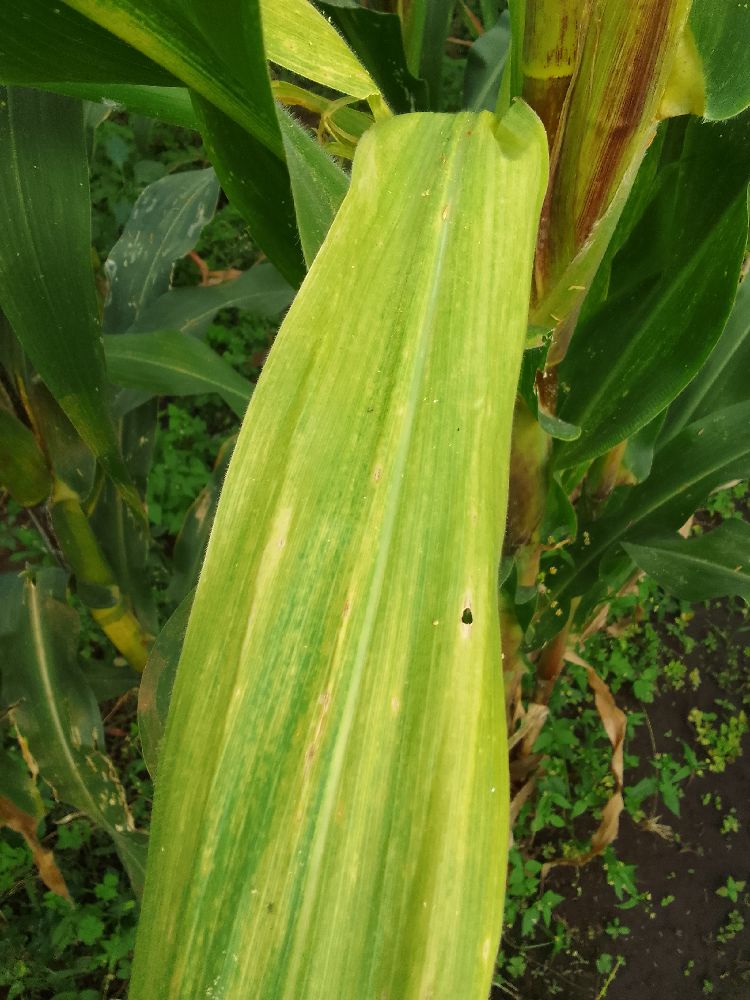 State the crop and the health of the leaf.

maize, maize lethal necrosis
